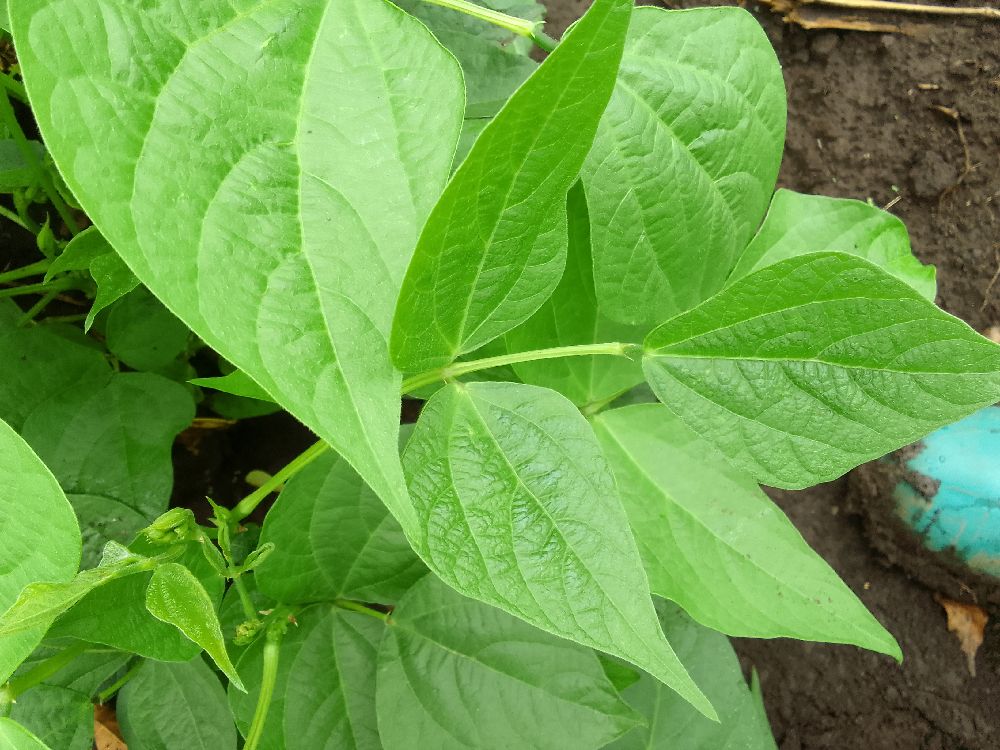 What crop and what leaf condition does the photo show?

common bean, healthy
